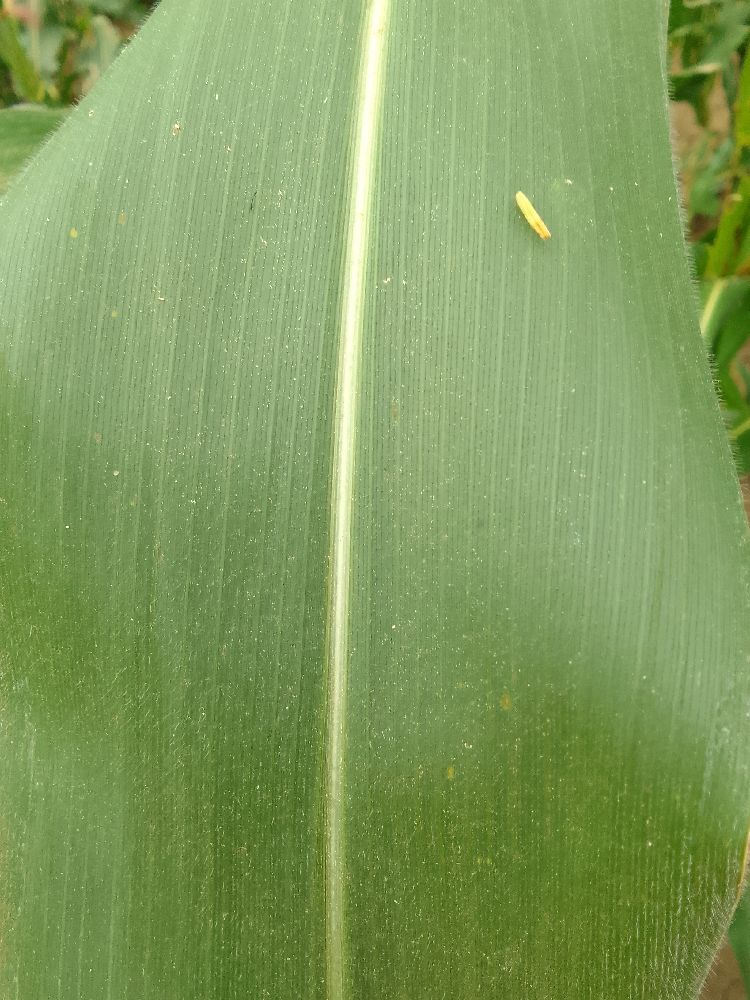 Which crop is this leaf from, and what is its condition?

maize, healthy
